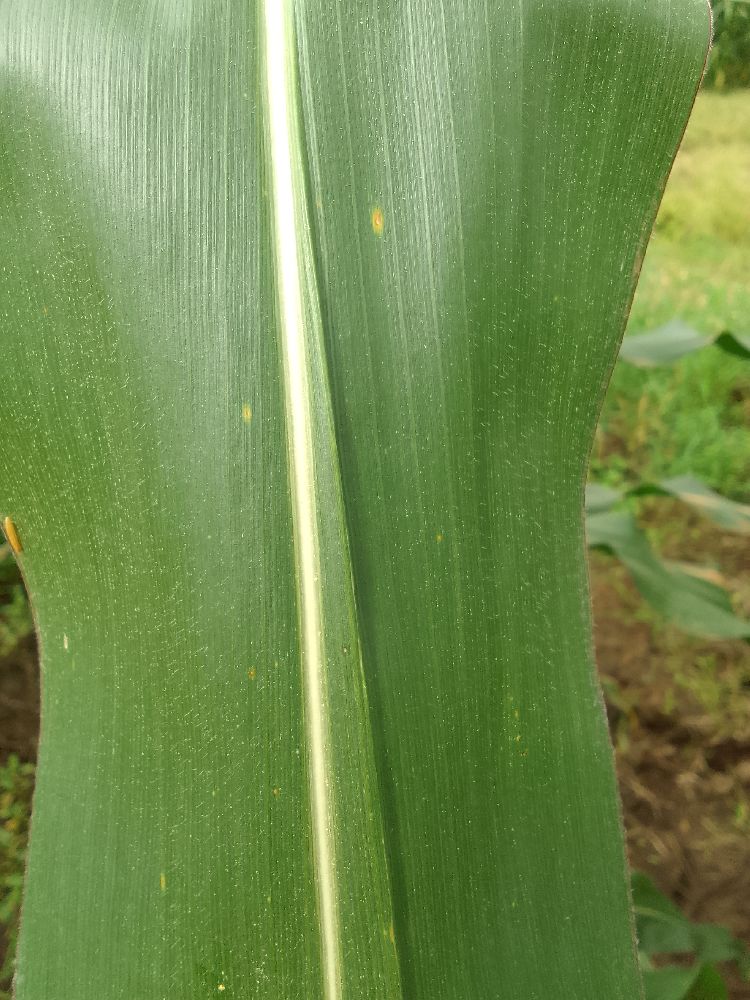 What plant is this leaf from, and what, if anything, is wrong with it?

maize, healthy
